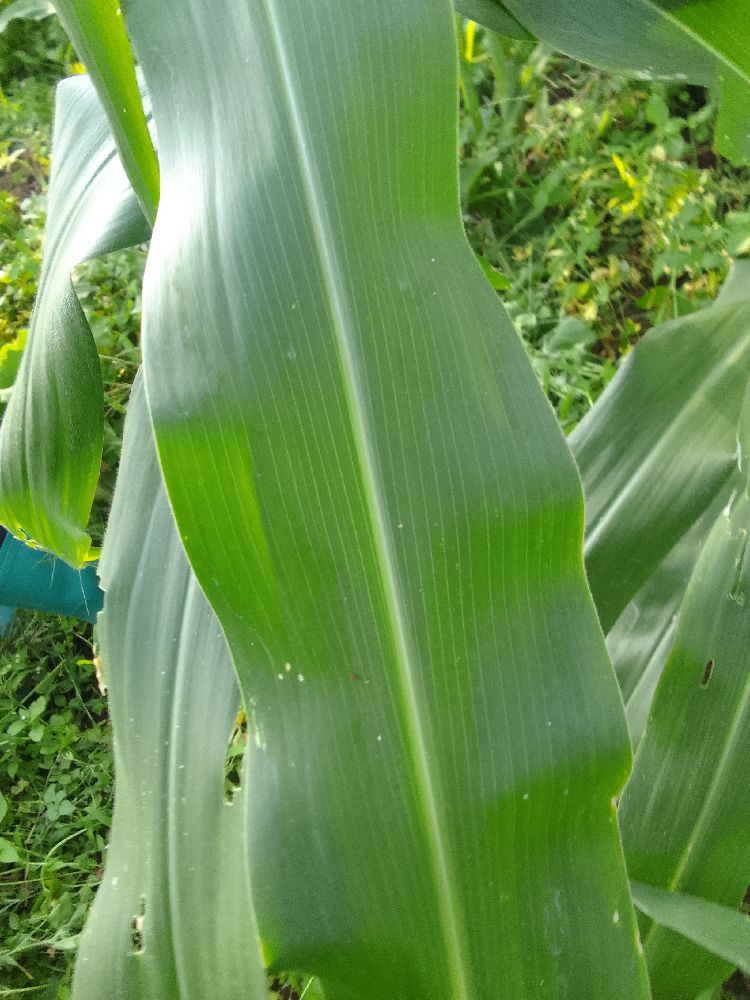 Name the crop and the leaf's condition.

maize, healthy
